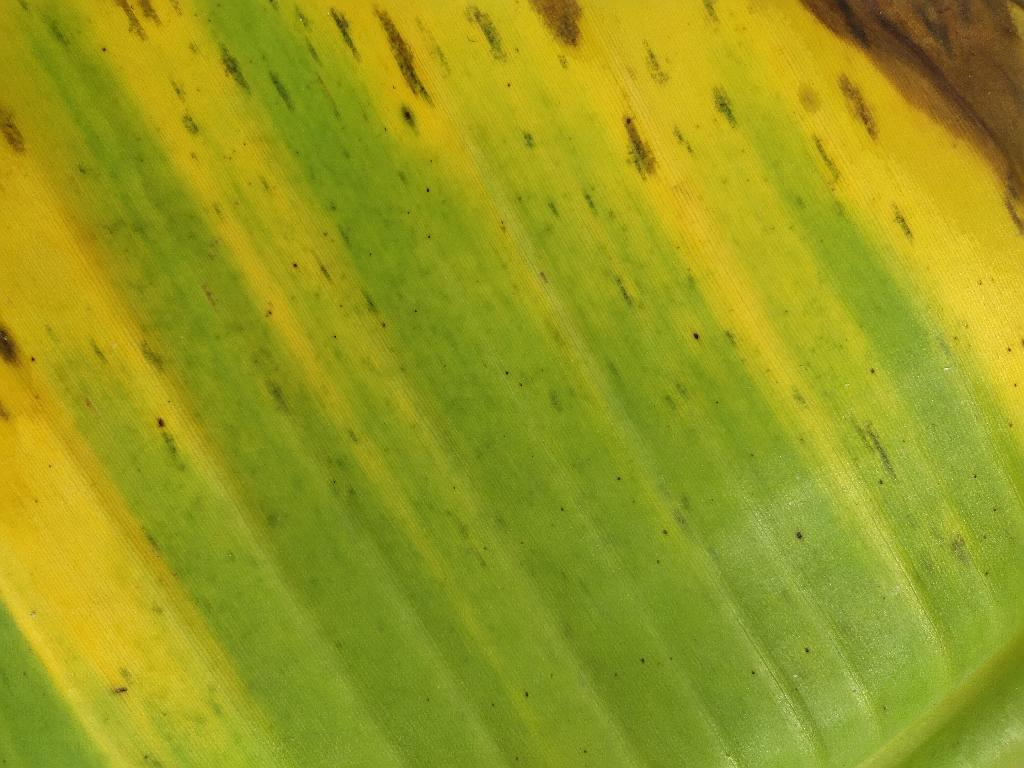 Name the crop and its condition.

banana, black sigatoka
